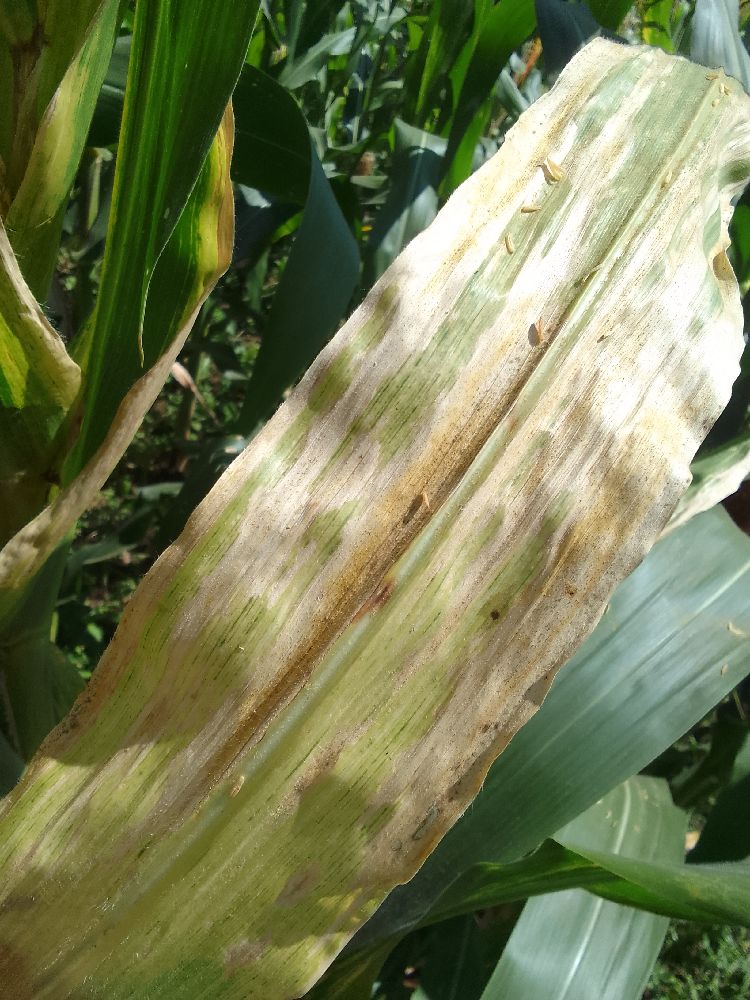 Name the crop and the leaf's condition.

maize, maize lethal necrosis
